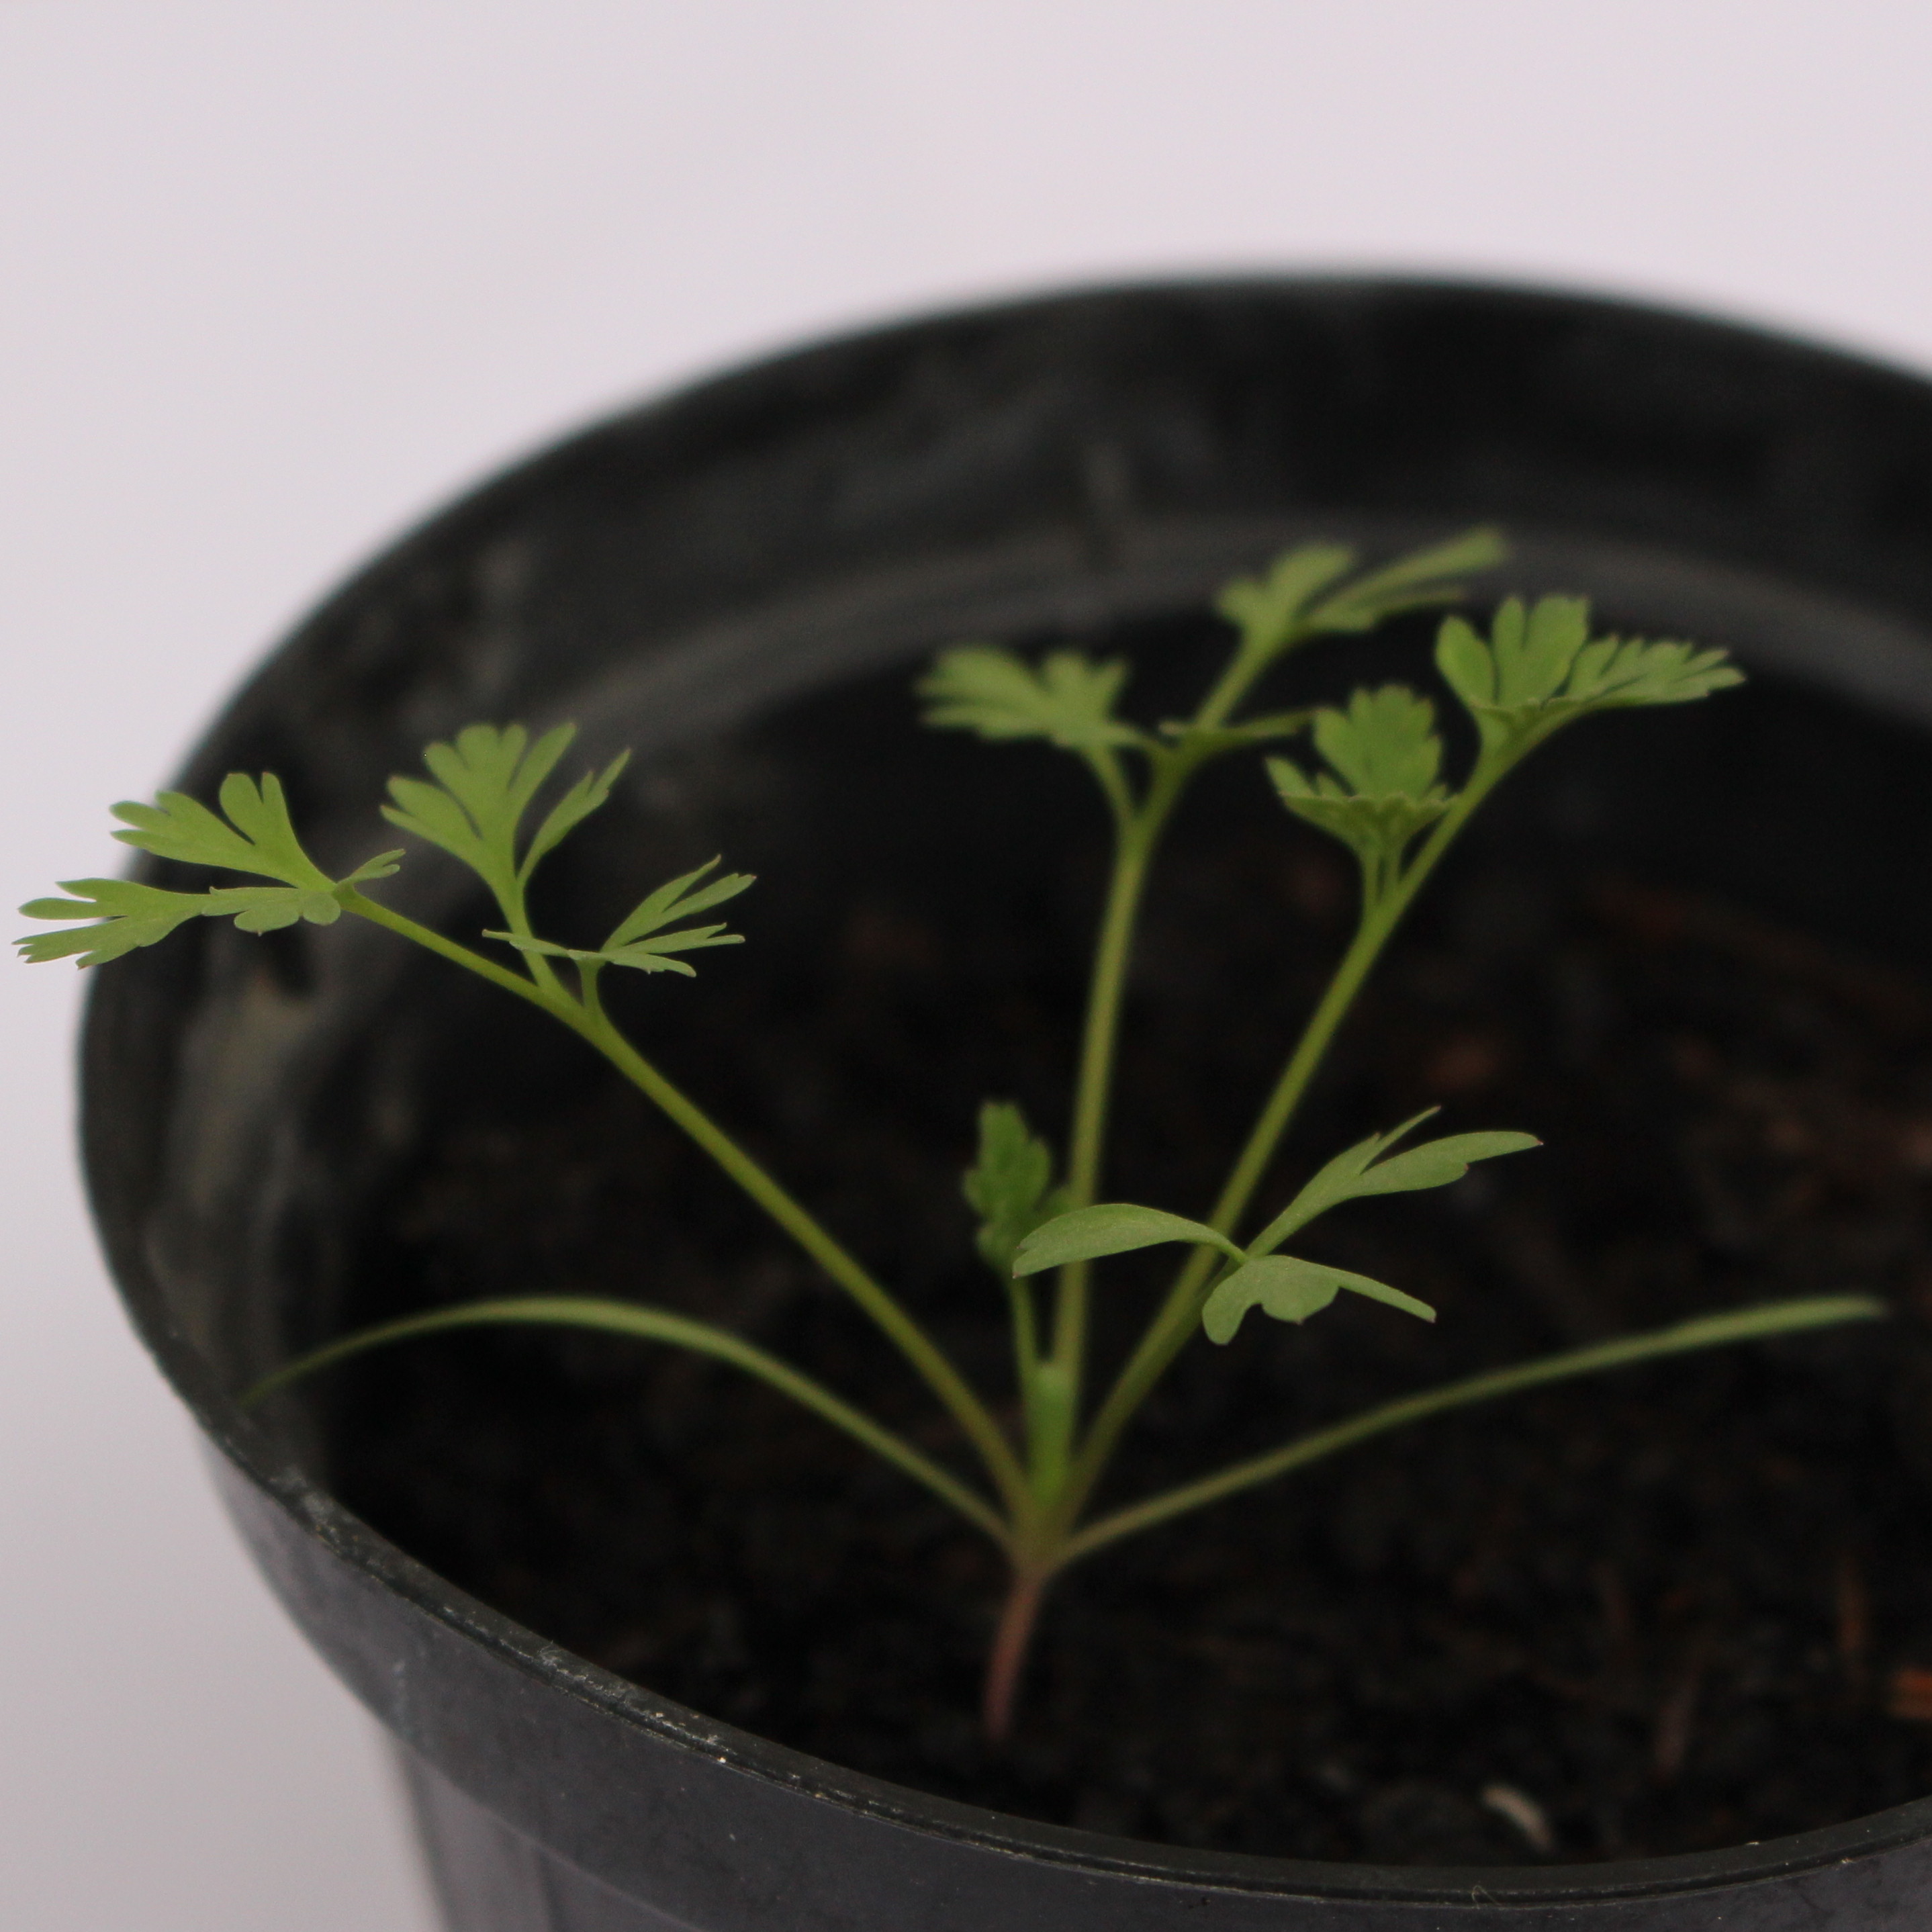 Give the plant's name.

Fumaria officinalis
